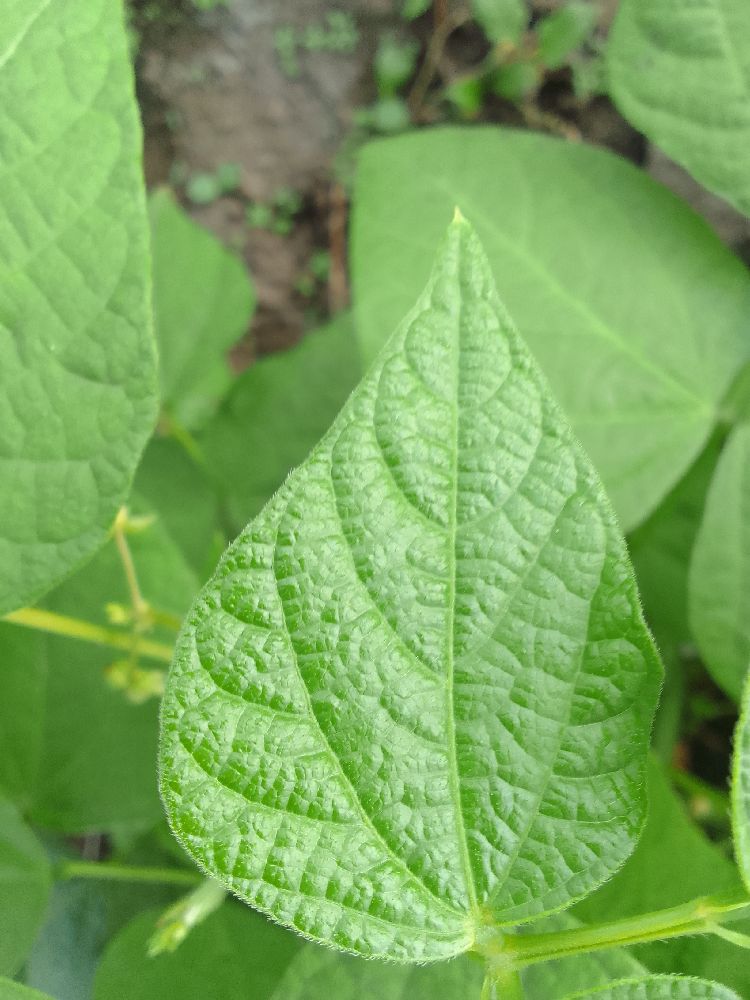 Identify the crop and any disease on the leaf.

common bean, healthy
